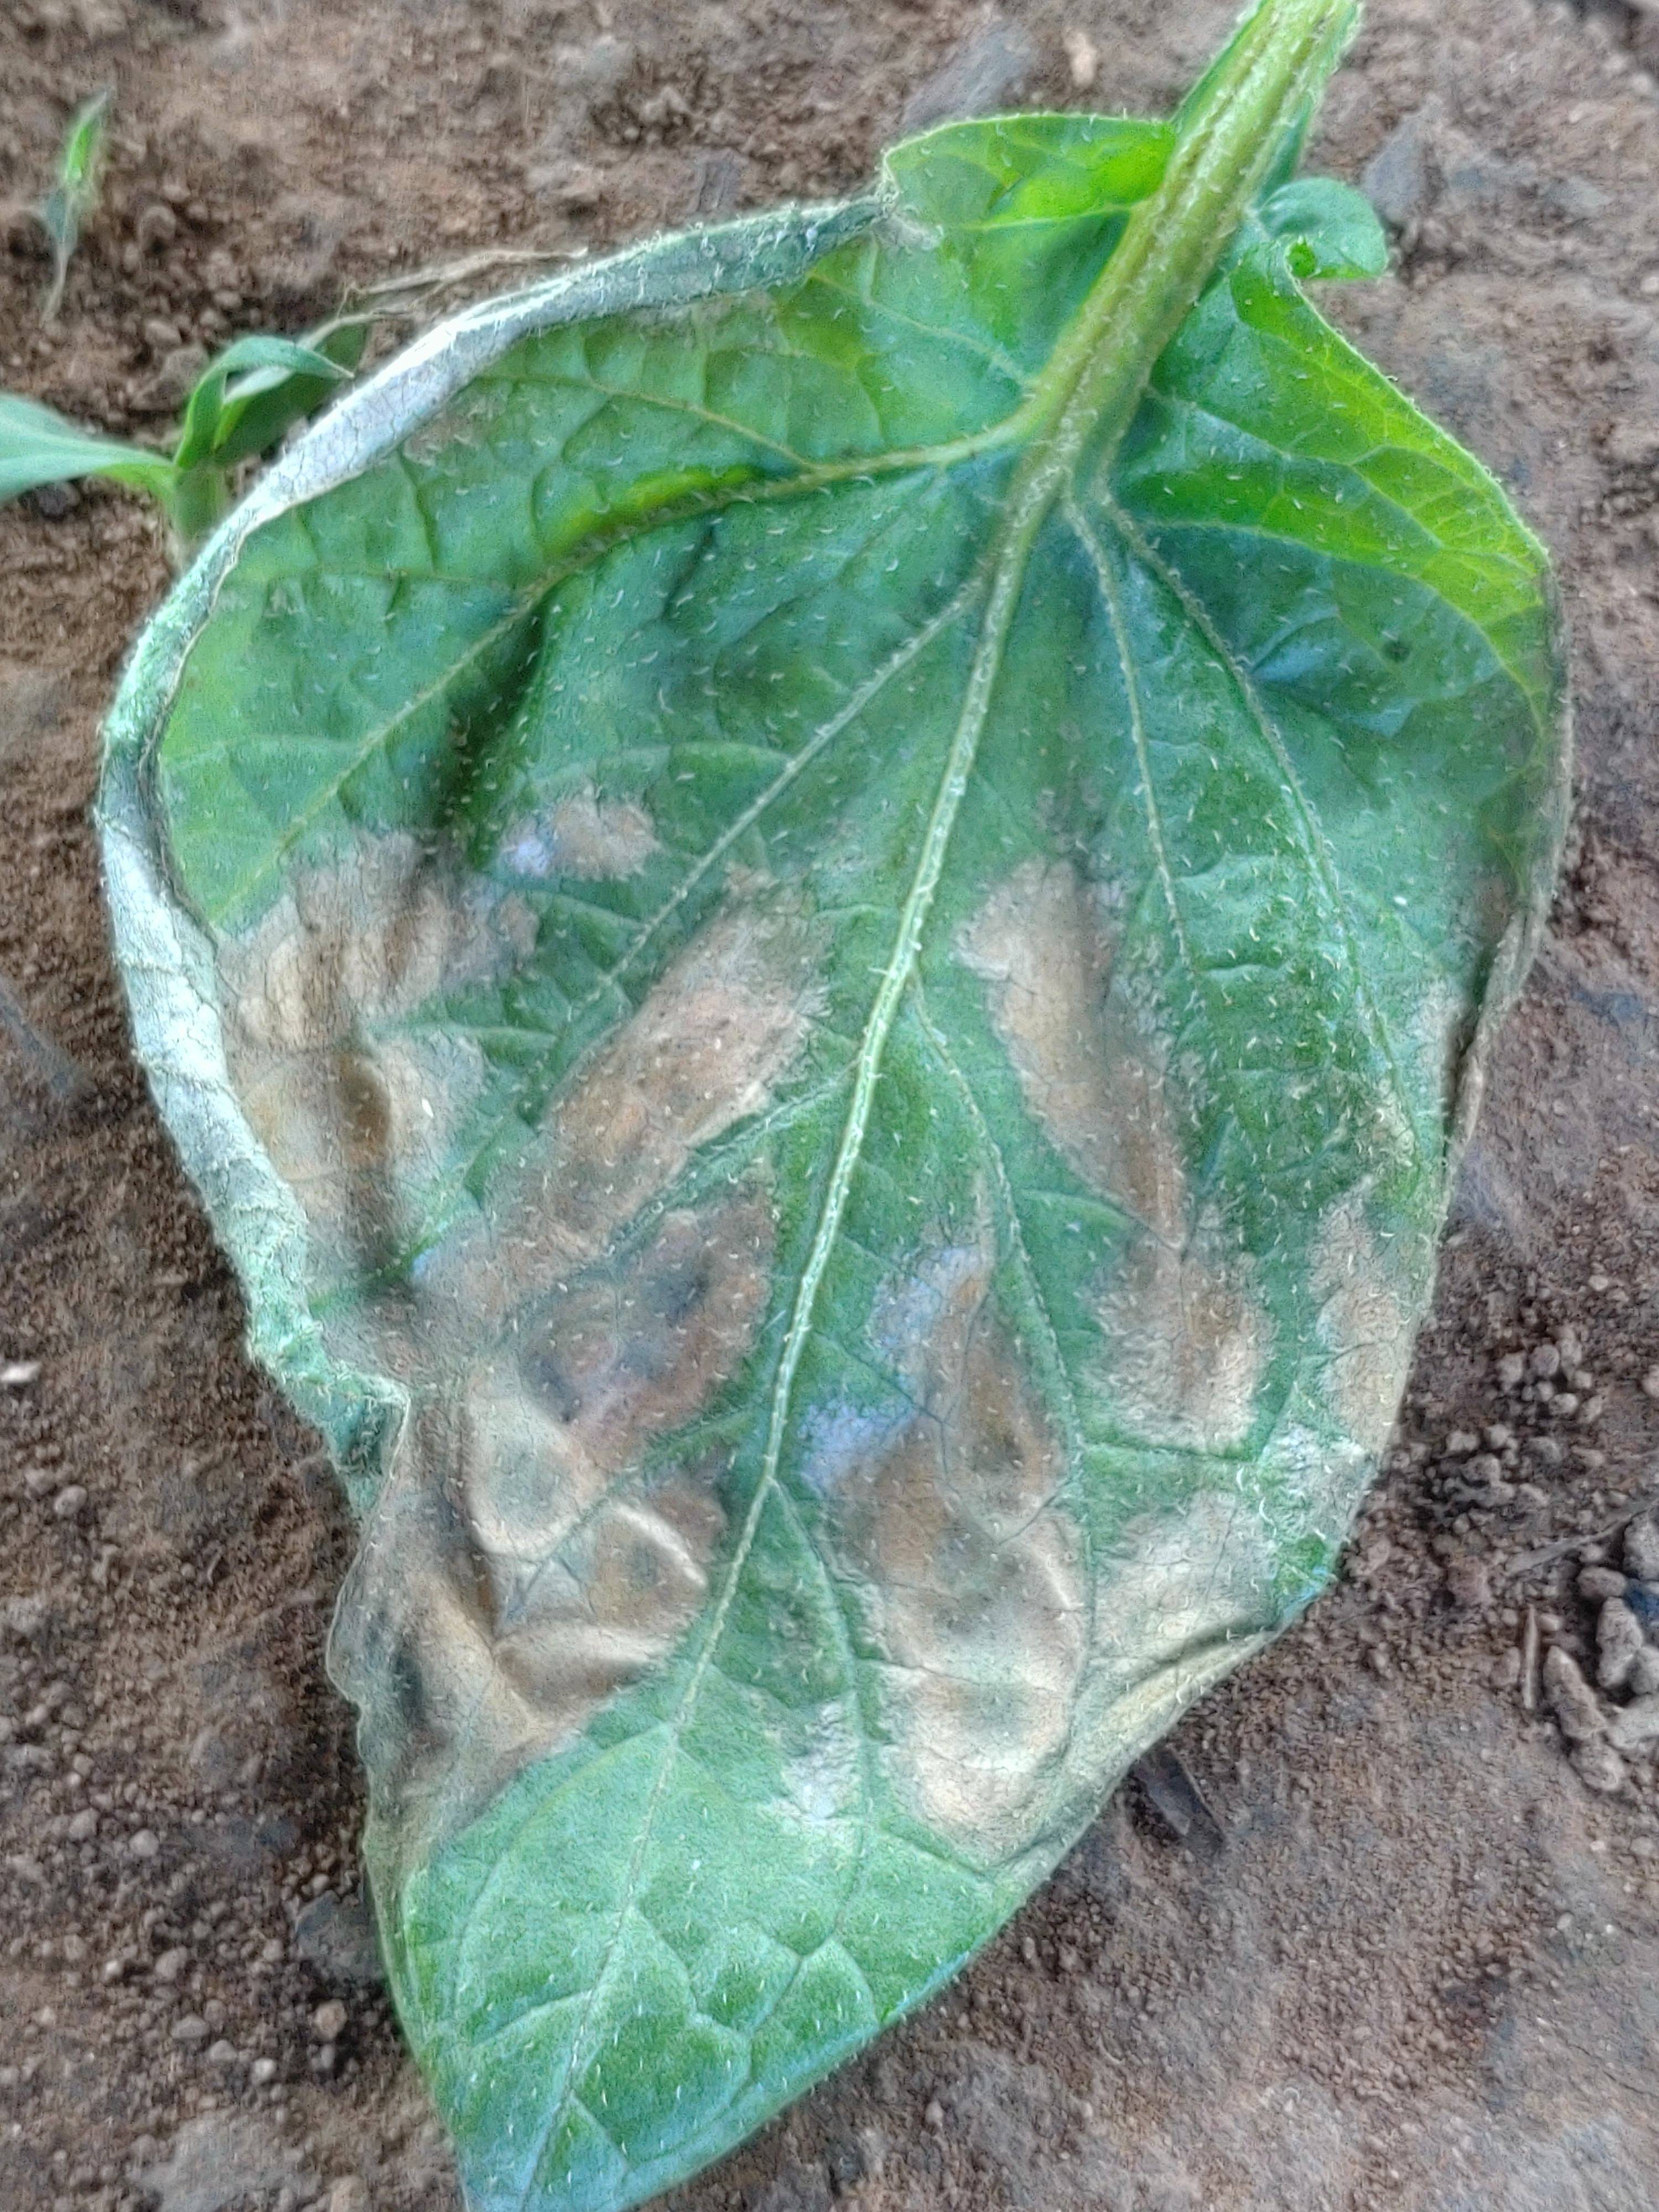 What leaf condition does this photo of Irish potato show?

early blight
